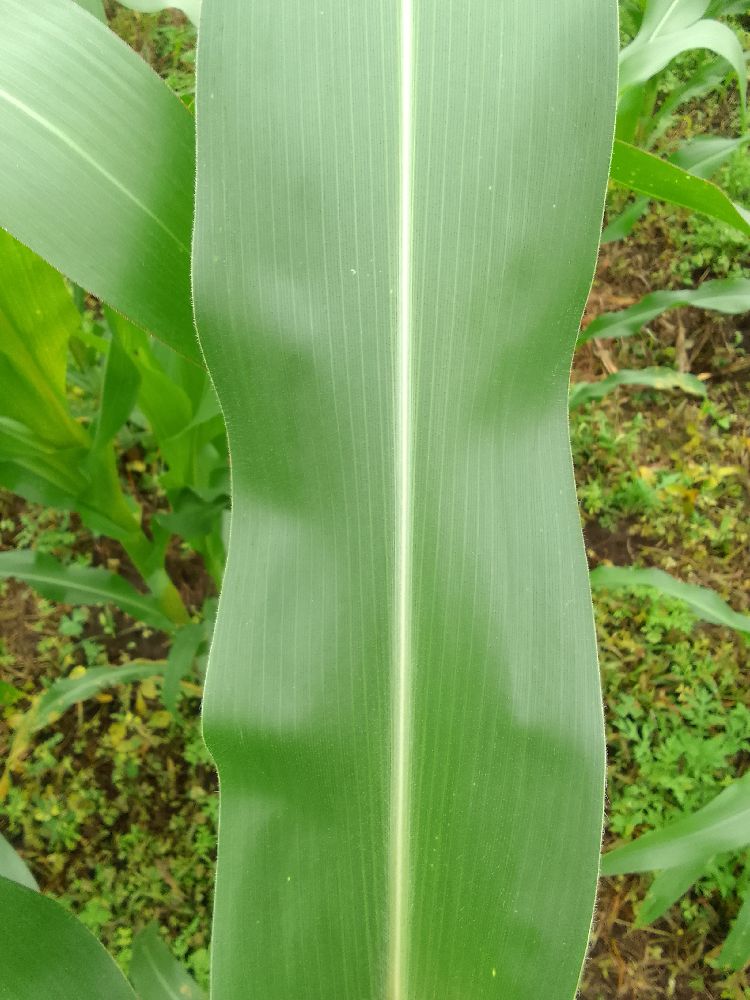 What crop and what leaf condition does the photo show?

maize, healthy
